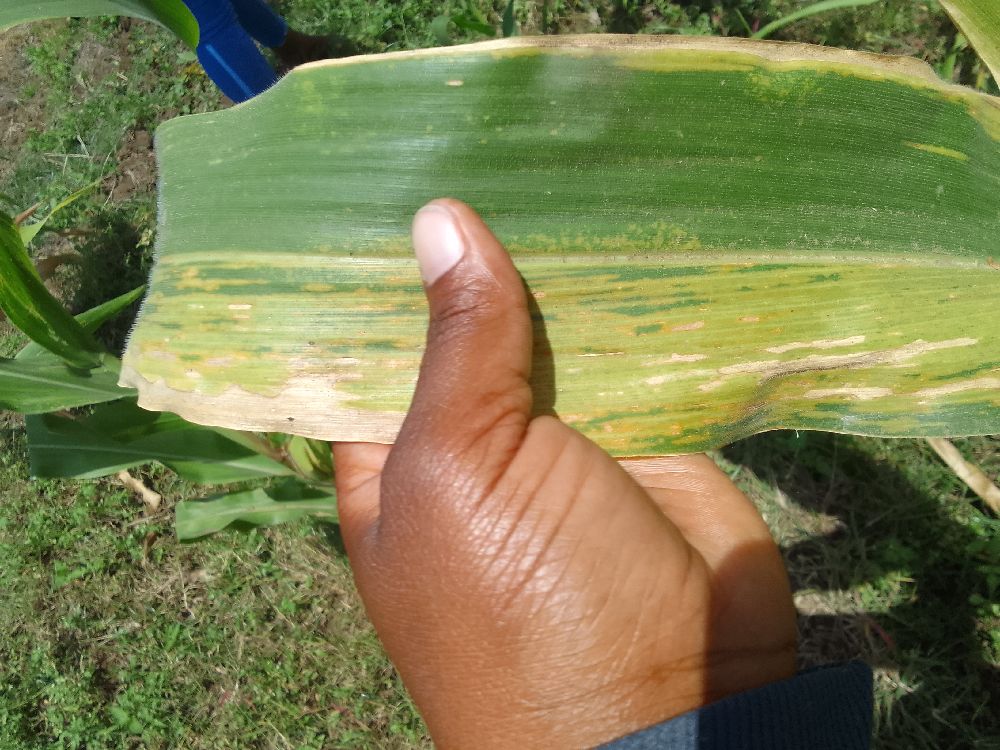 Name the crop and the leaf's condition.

maize, maize lethal necrosis
